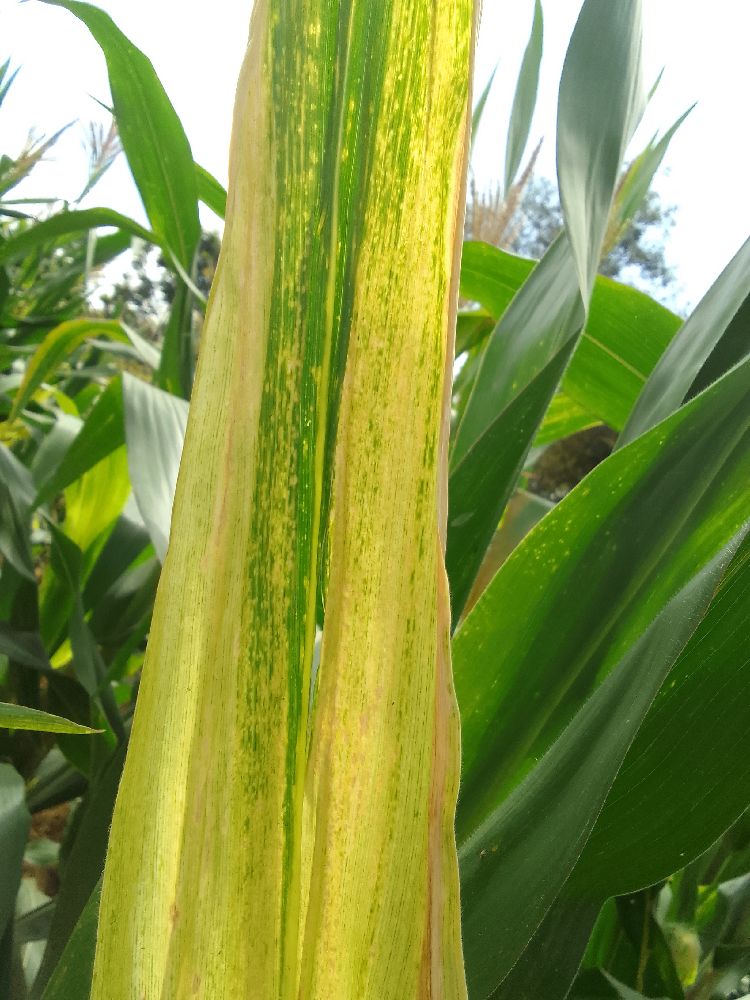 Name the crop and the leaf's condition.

maize, maize lethal necrosis
